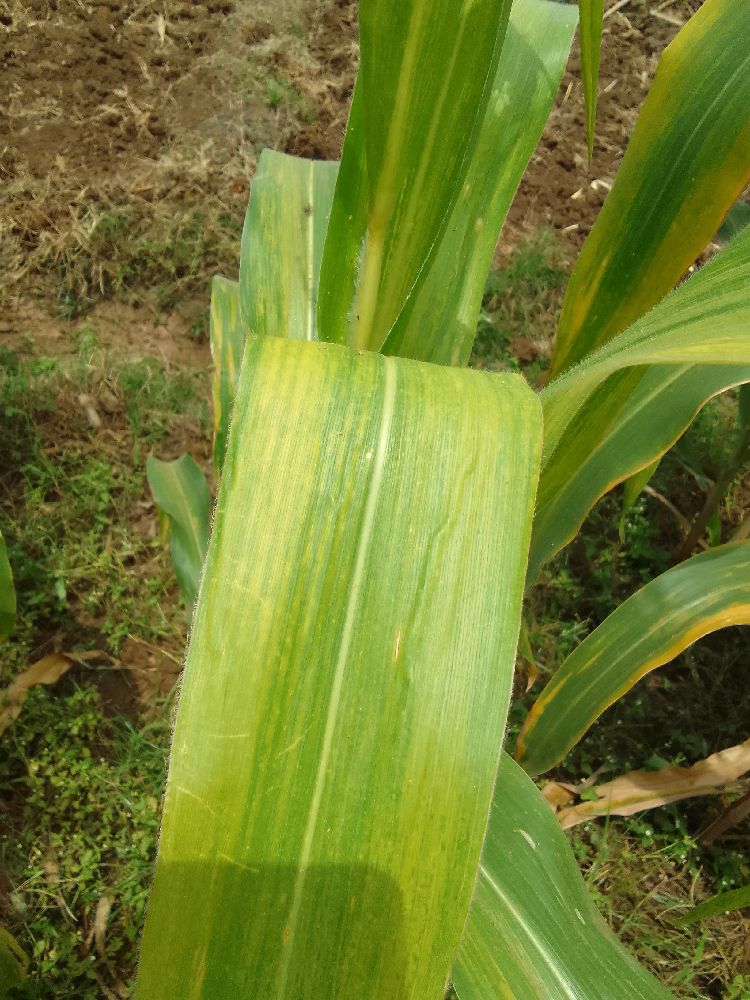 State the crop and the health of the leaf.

maize, maize lethal necrosis
